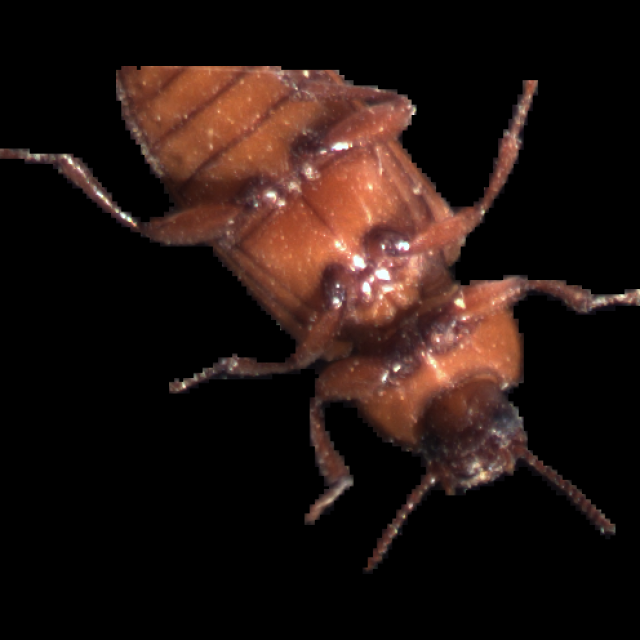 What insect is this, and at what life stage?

mealworm beetle
